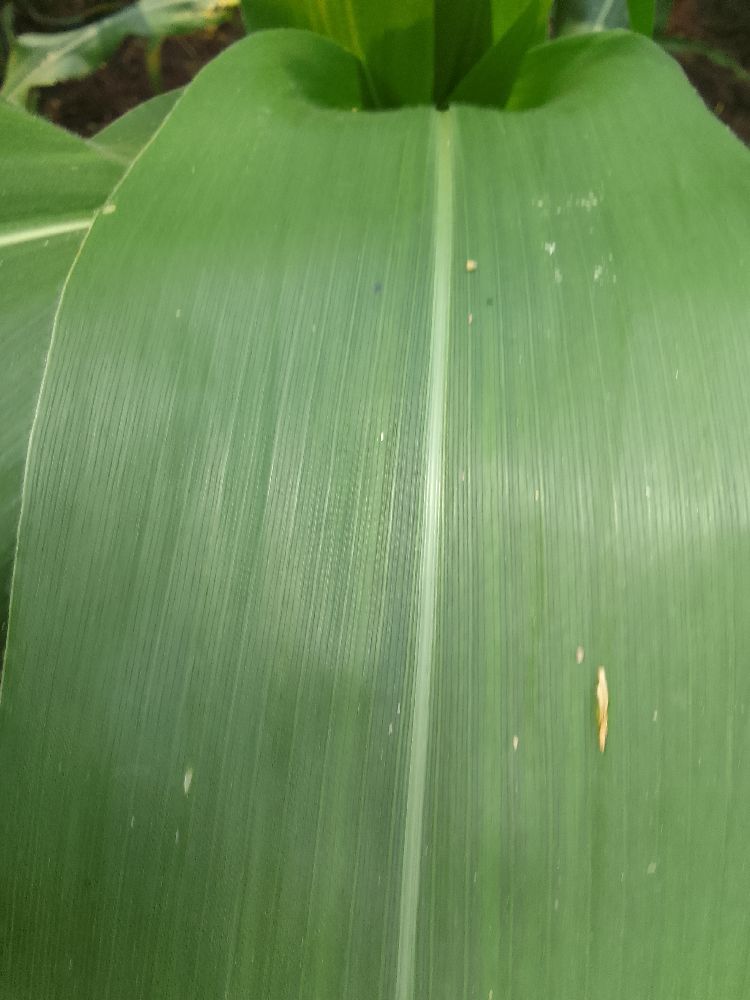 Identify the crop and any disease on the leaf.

maize, healthy
